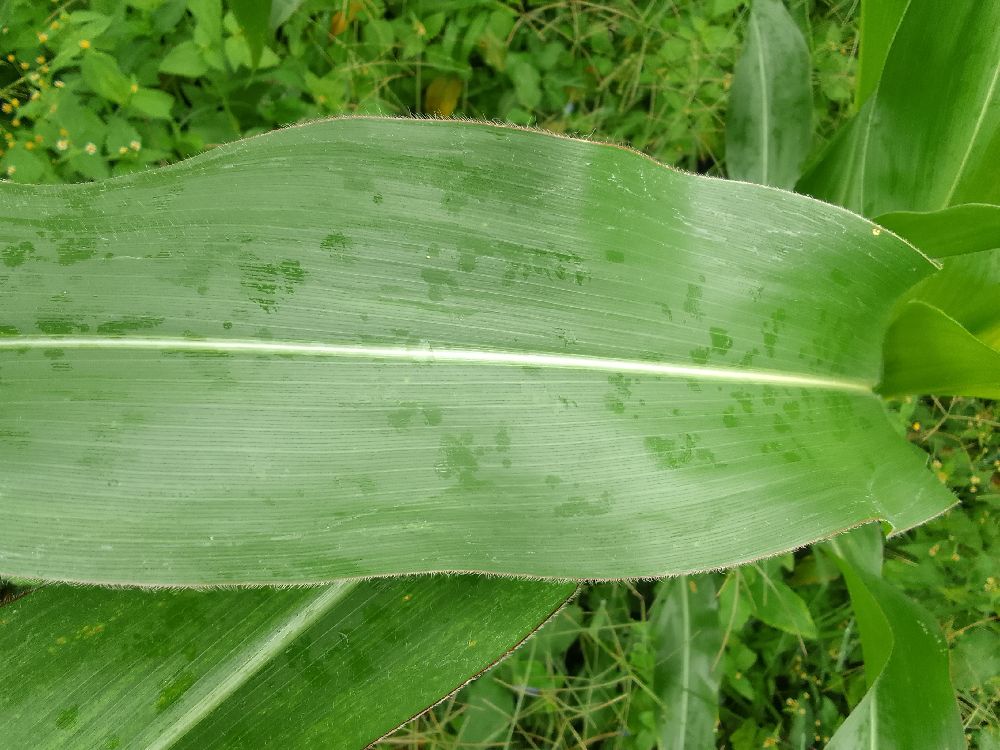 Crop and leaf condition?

maize, healthy
